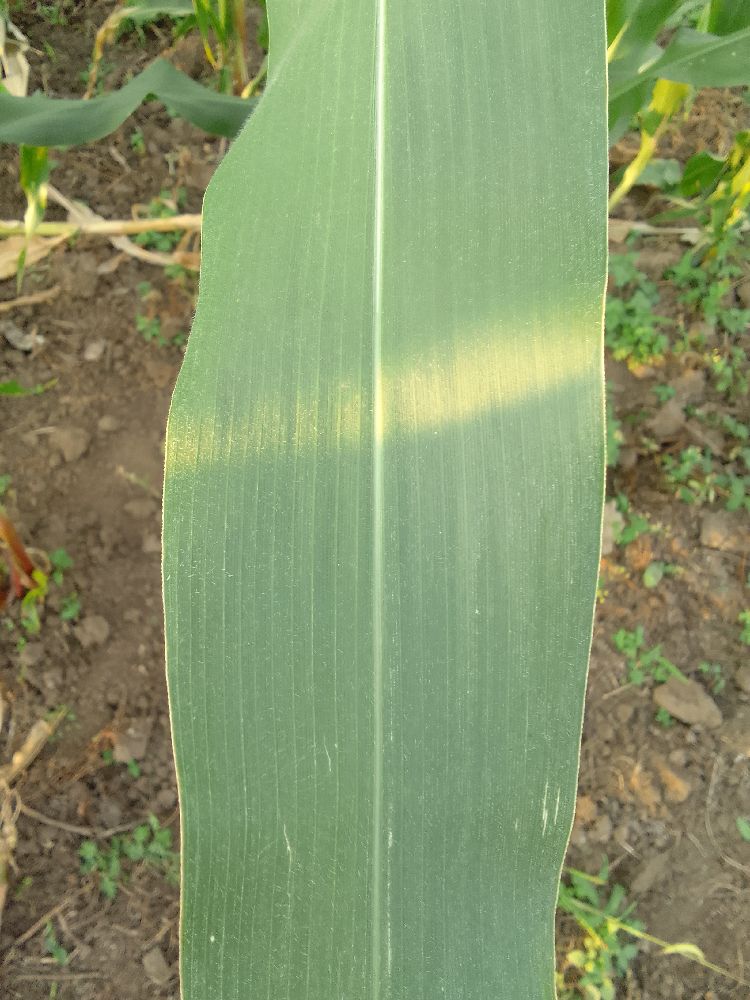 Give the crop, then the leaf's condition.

maize, healthy
